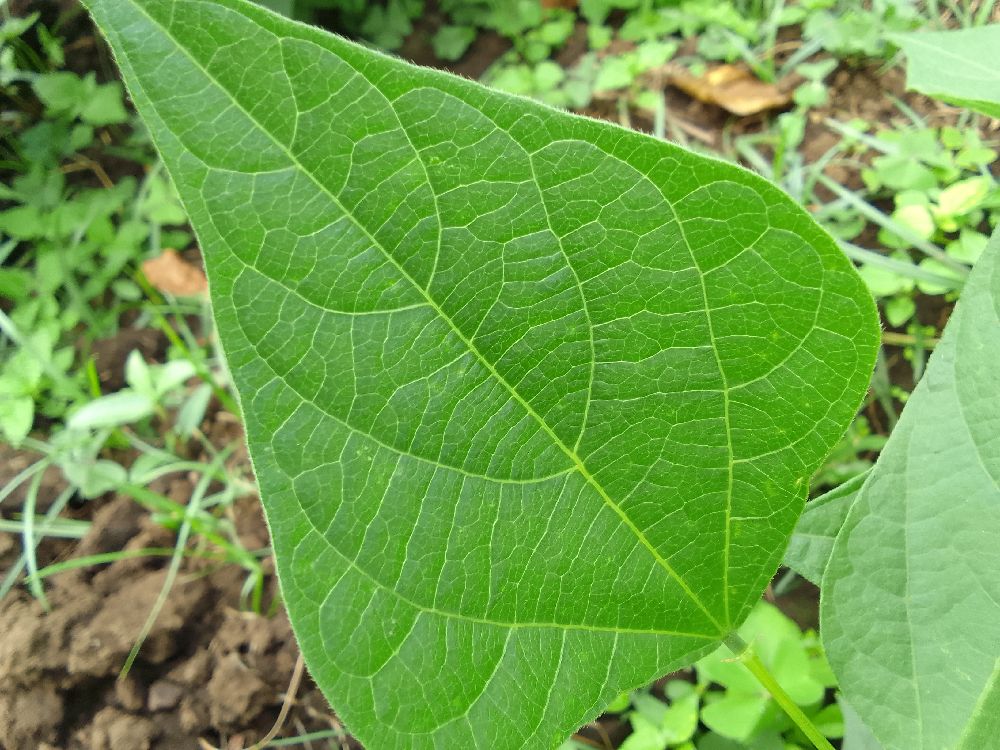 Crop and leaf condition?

common bean, healthy
